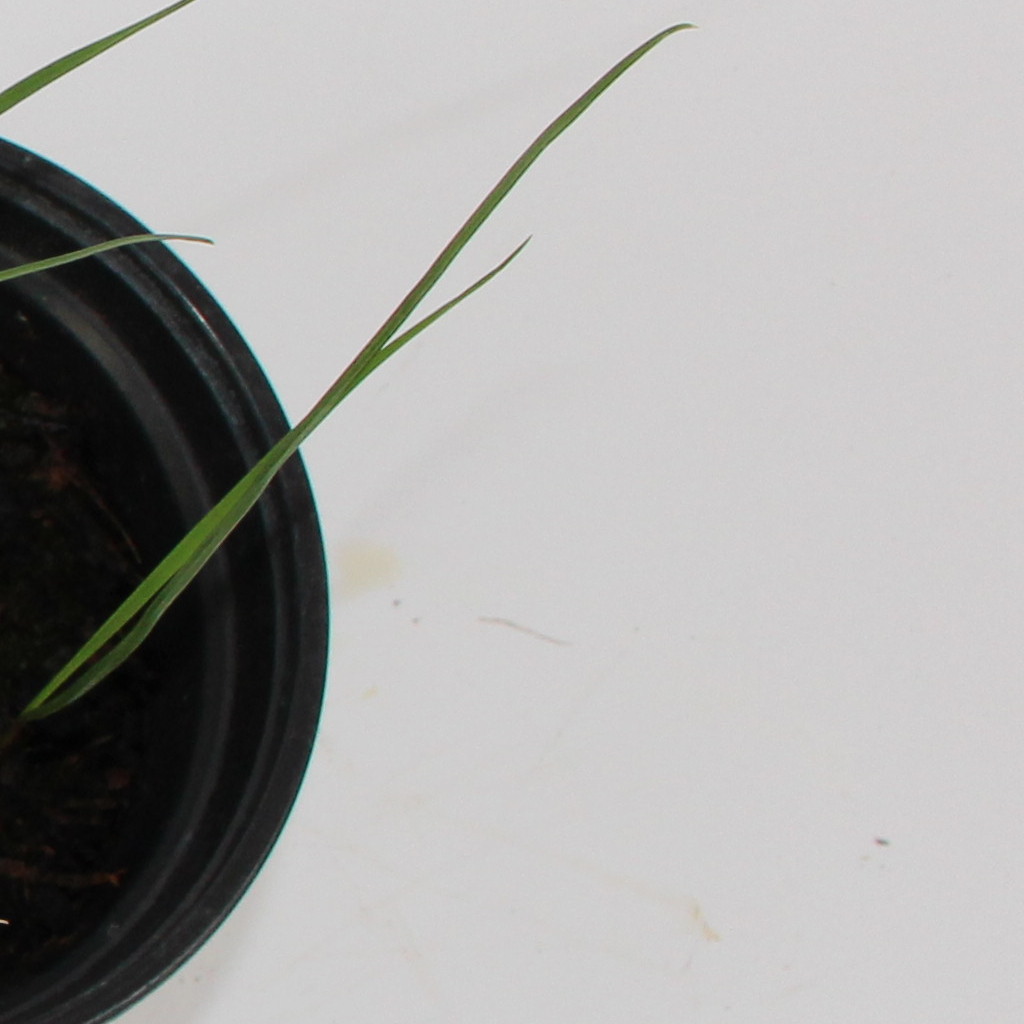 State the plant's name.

Lolium multiflorum
